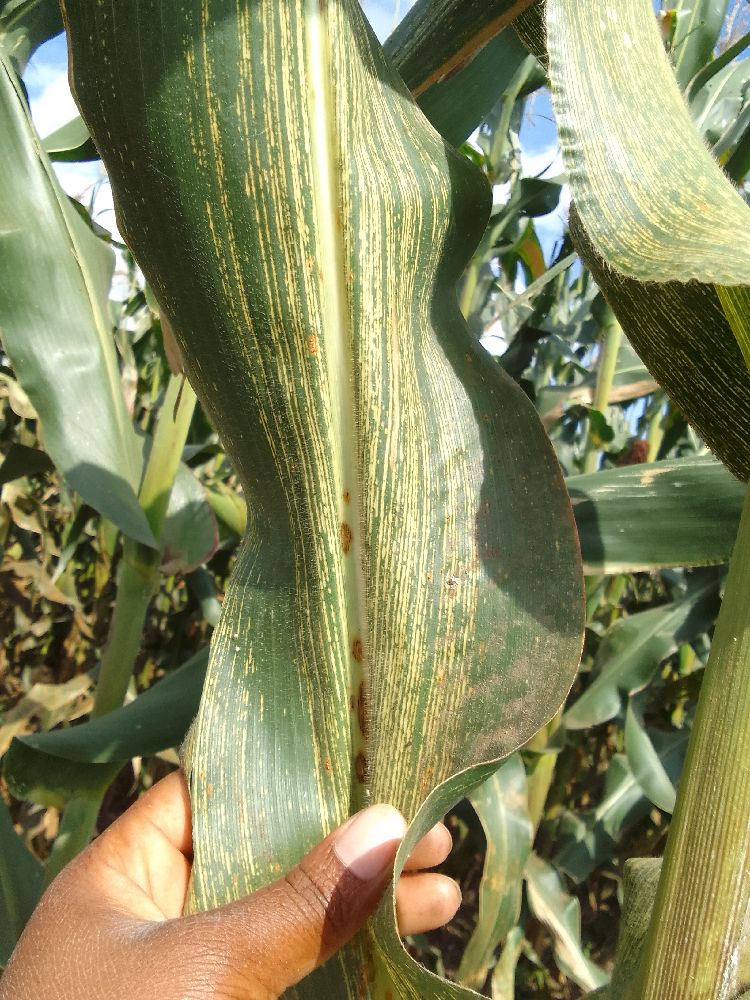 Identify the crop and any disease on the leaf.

maize, maize streak virus
